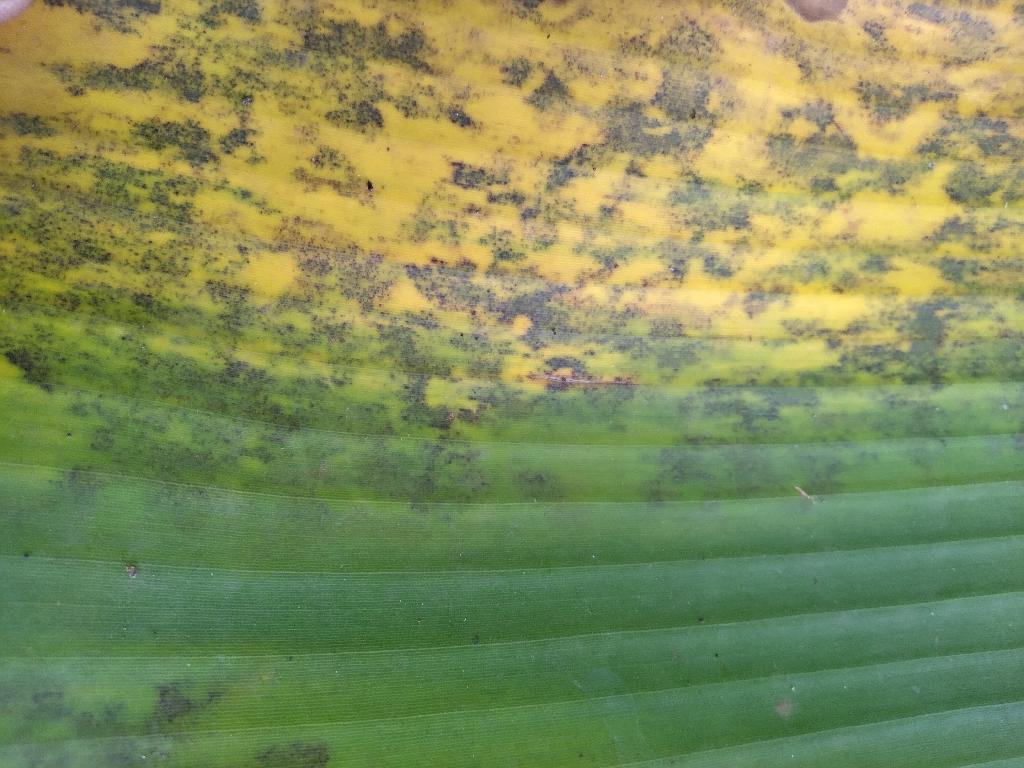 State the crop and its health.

banana, black sigatoka
